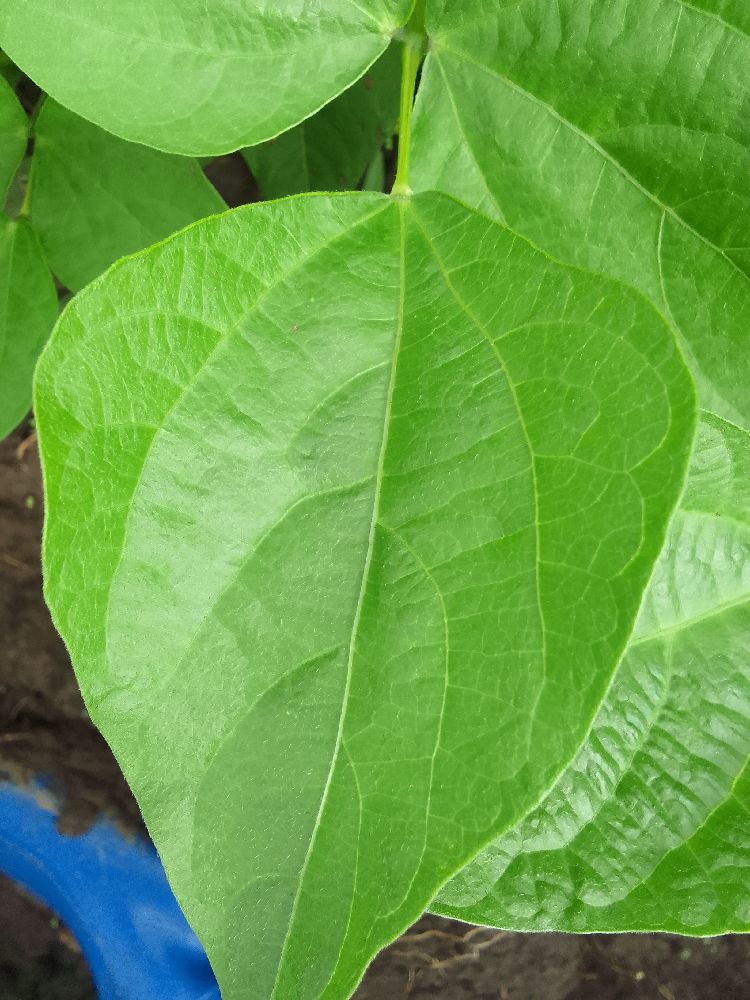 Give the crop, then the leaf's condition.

common bean, healthy
